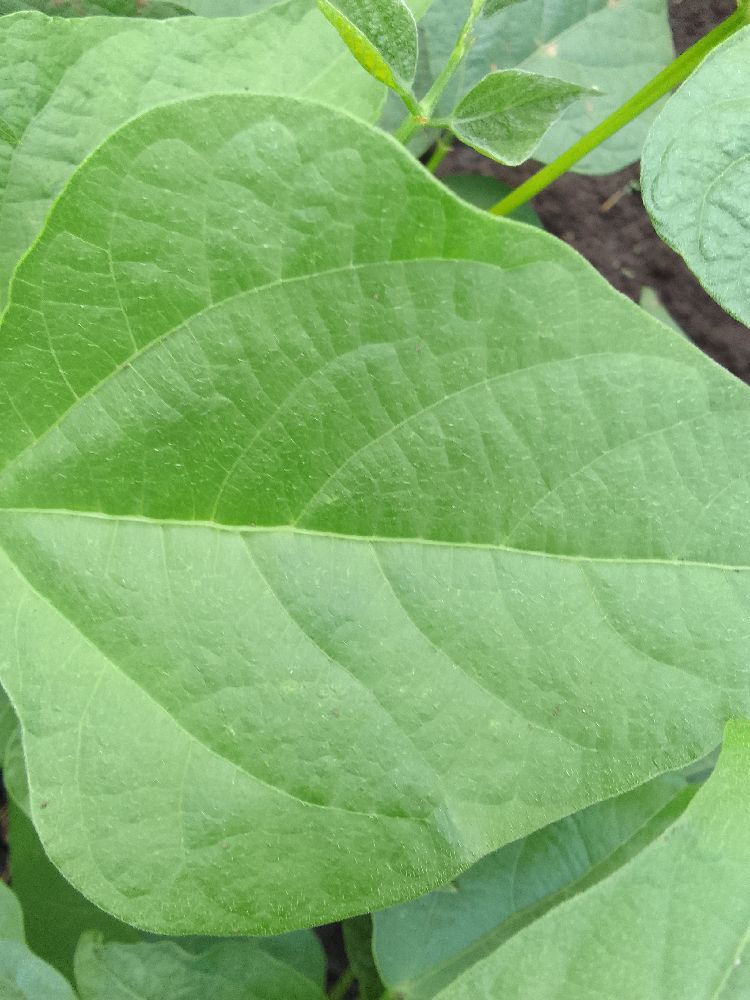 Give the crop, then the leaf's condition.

common bean, healthy
